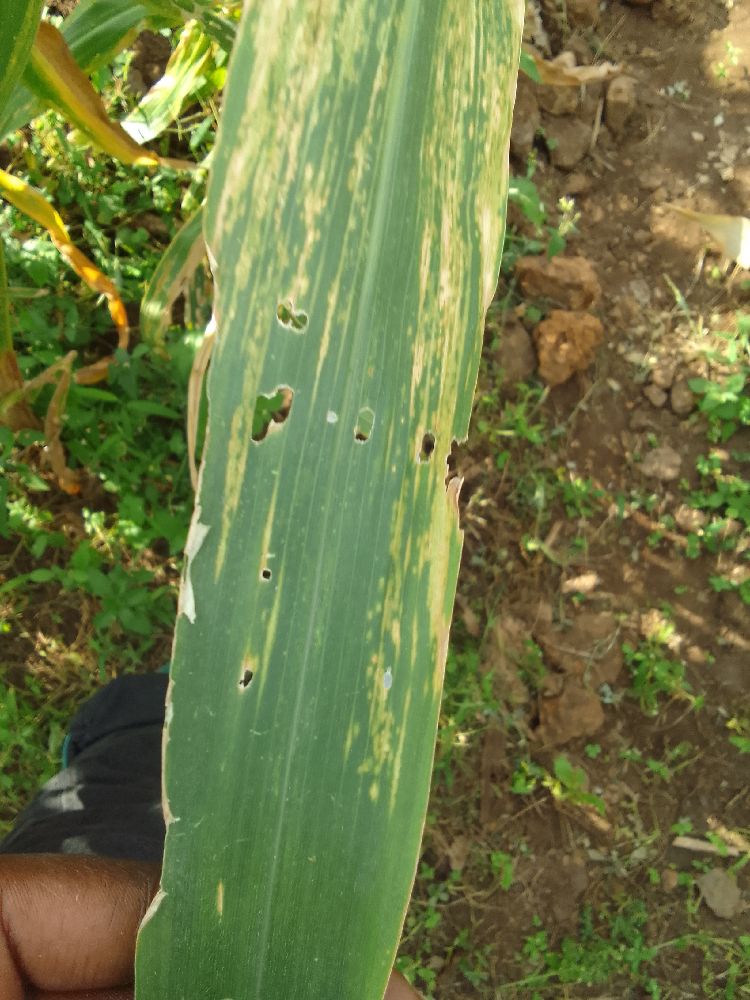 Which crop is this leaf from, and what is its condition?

maize, maize lethal necrosis
